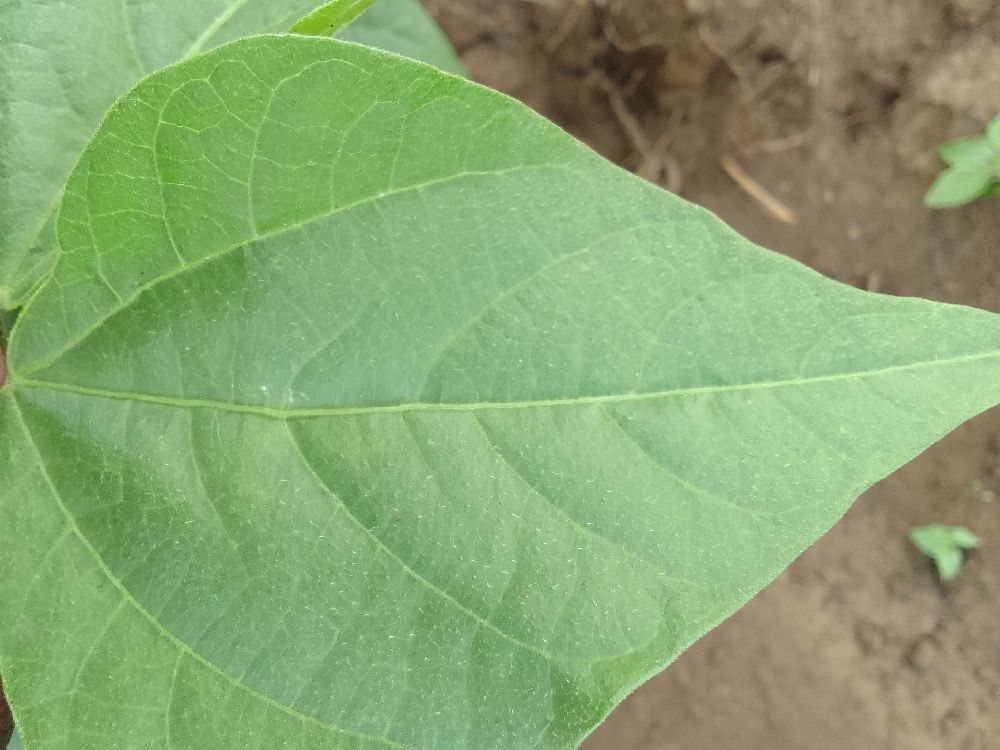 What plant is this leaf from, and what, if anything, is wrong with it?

common bean, healthy
